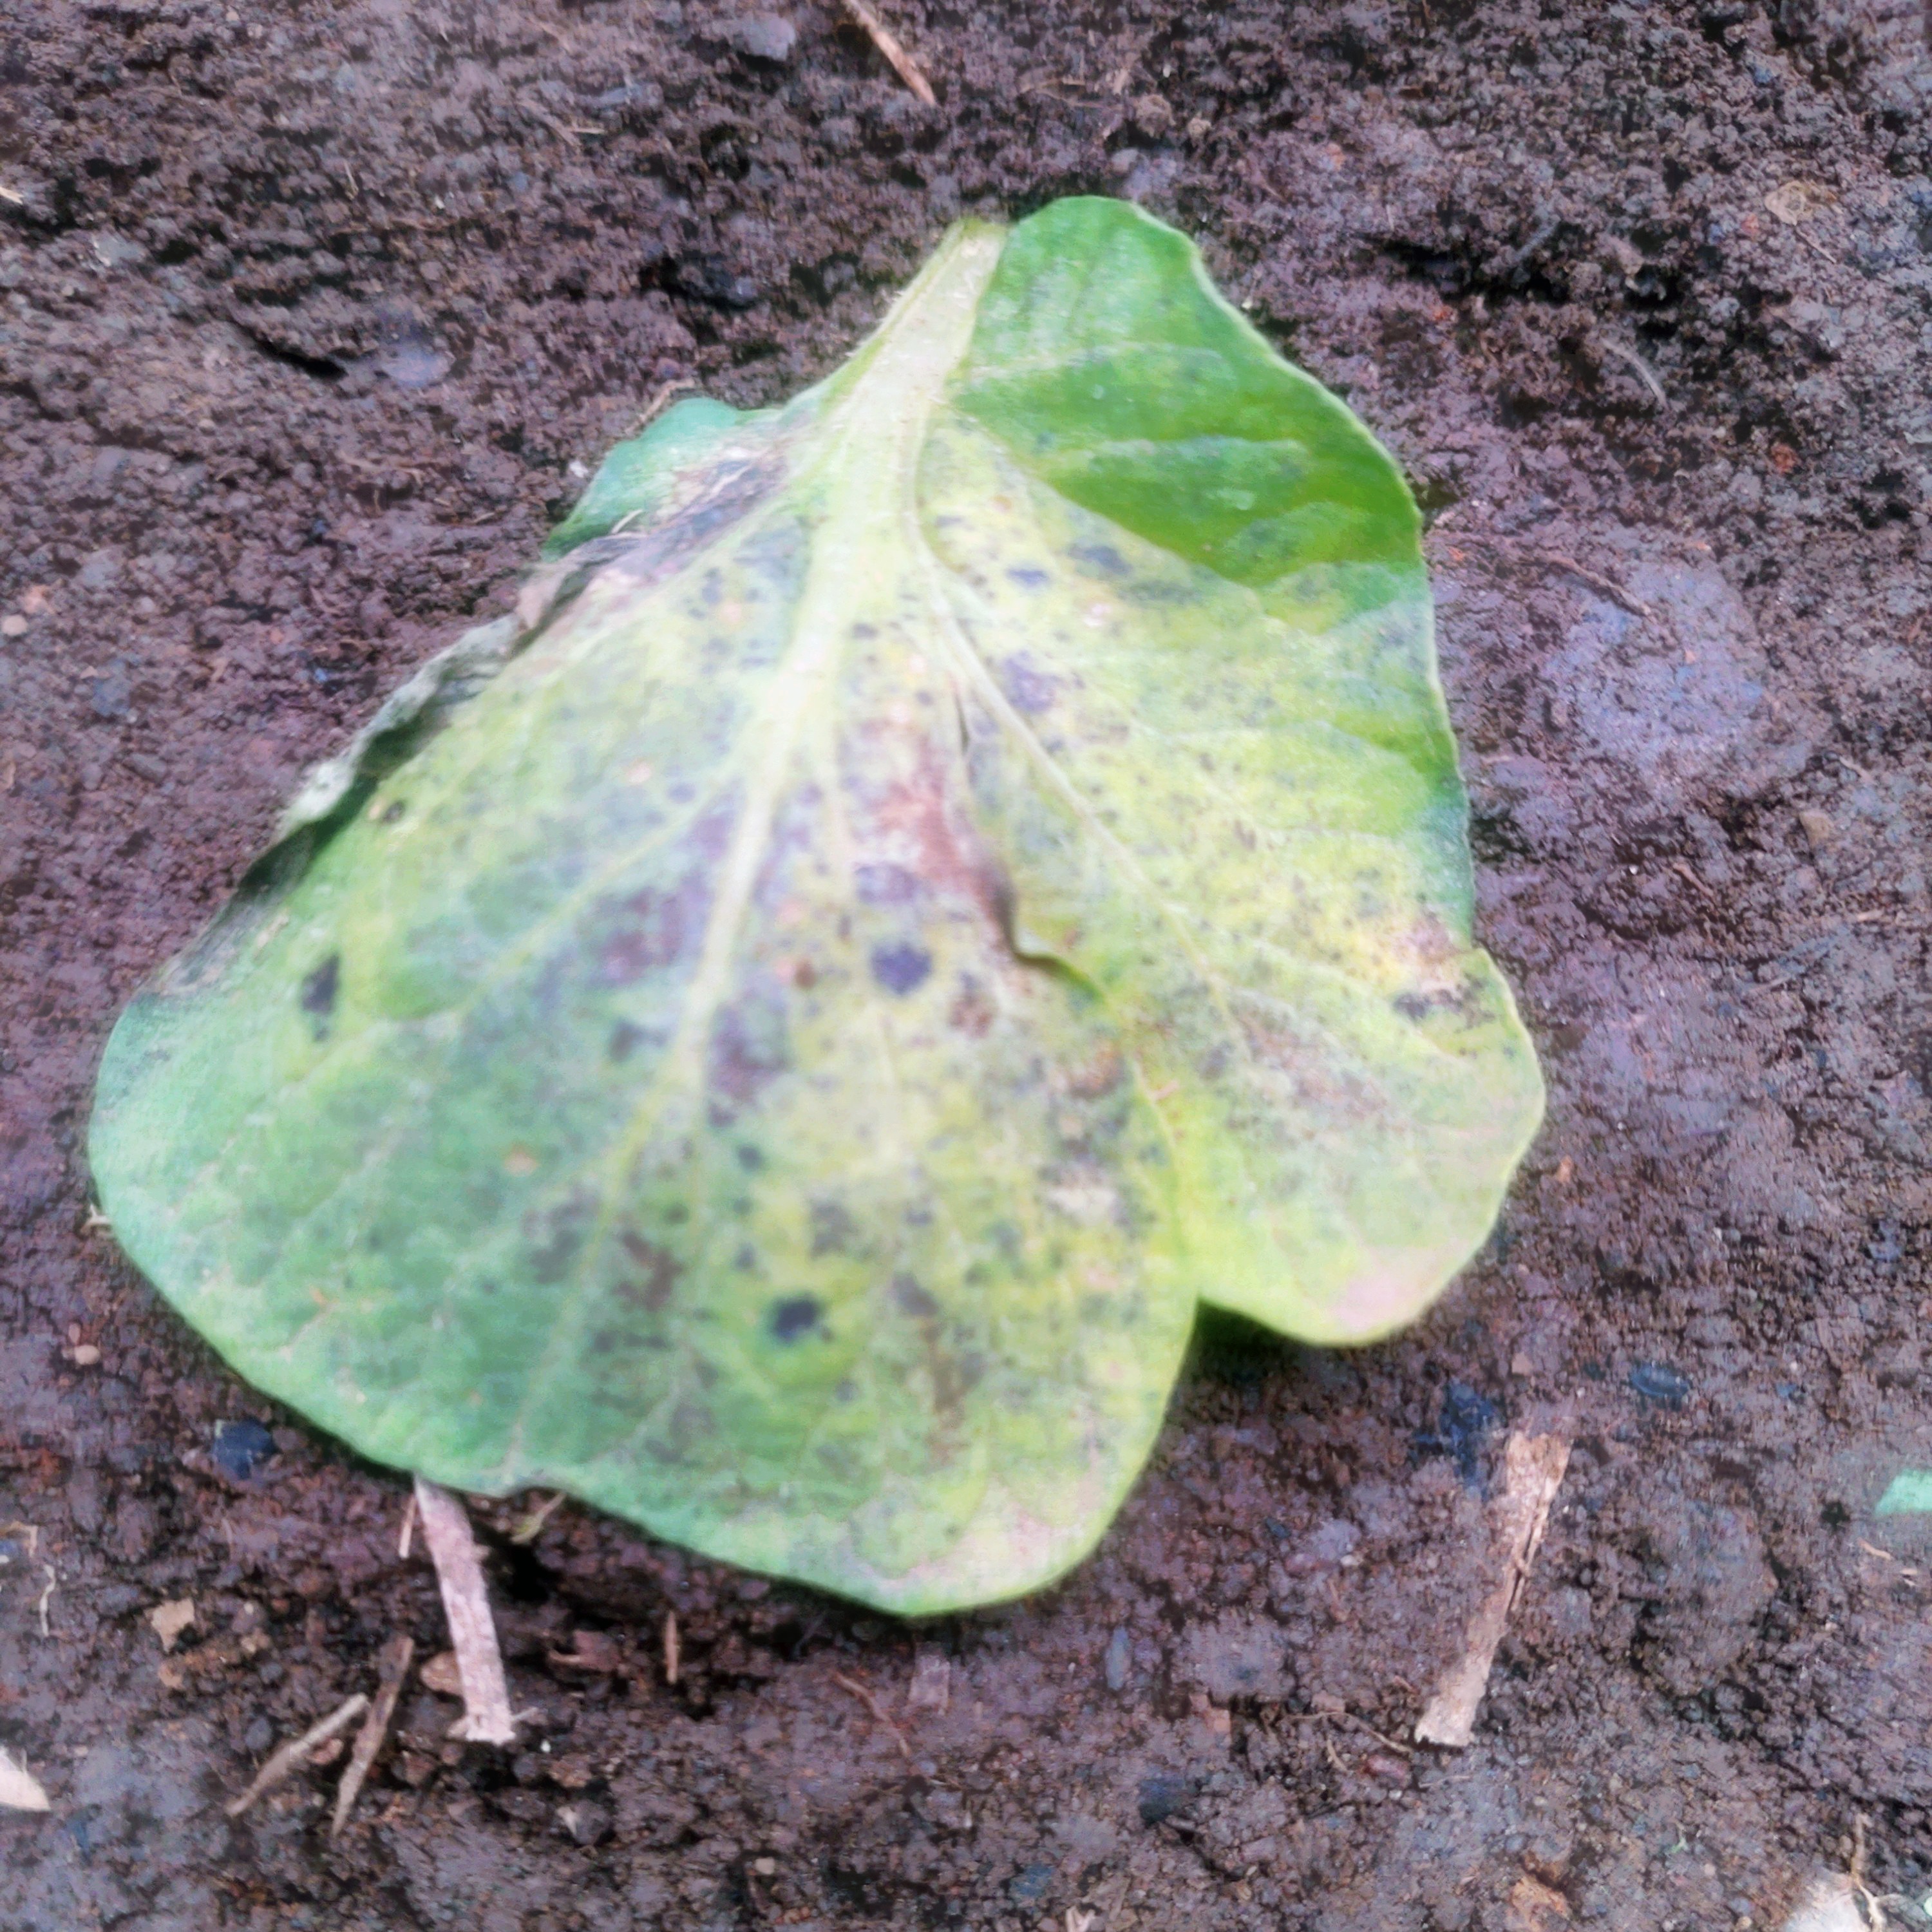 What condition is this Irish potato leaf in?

late blight
